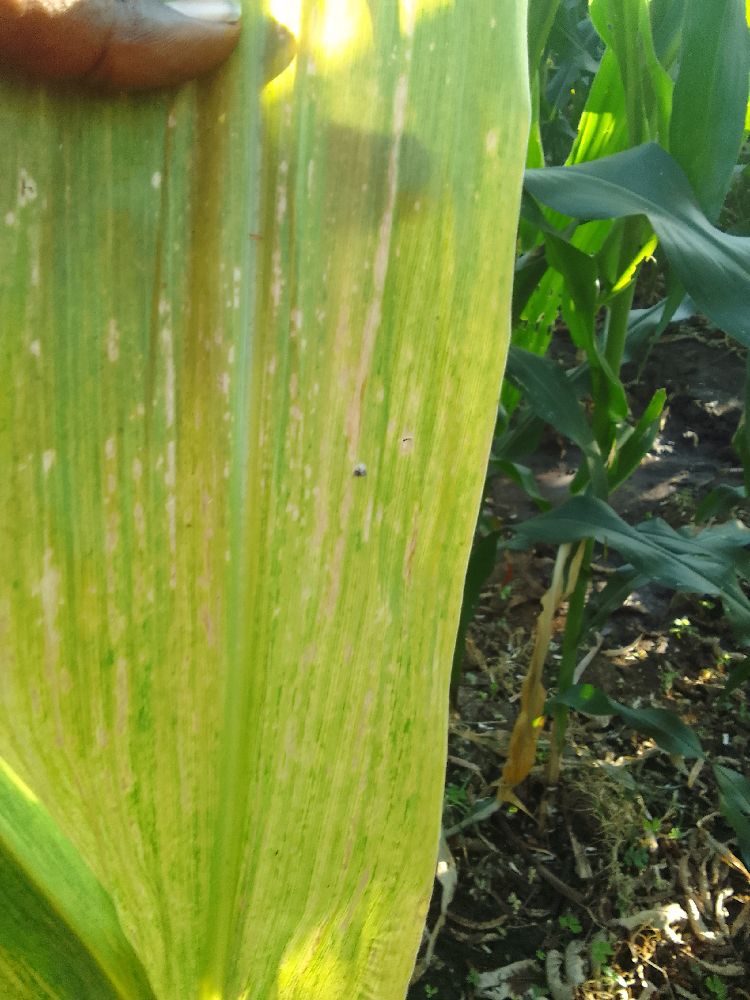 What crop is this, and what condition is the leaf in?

maize, maize lethal necrosis
